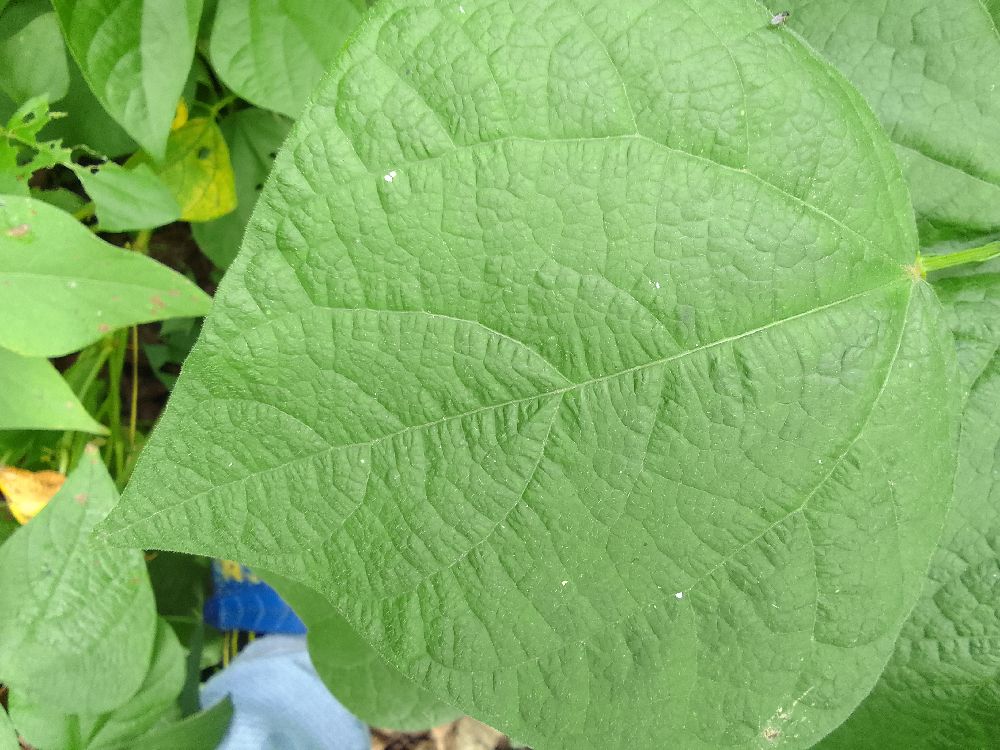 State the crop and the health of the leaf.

common bean, healthy
